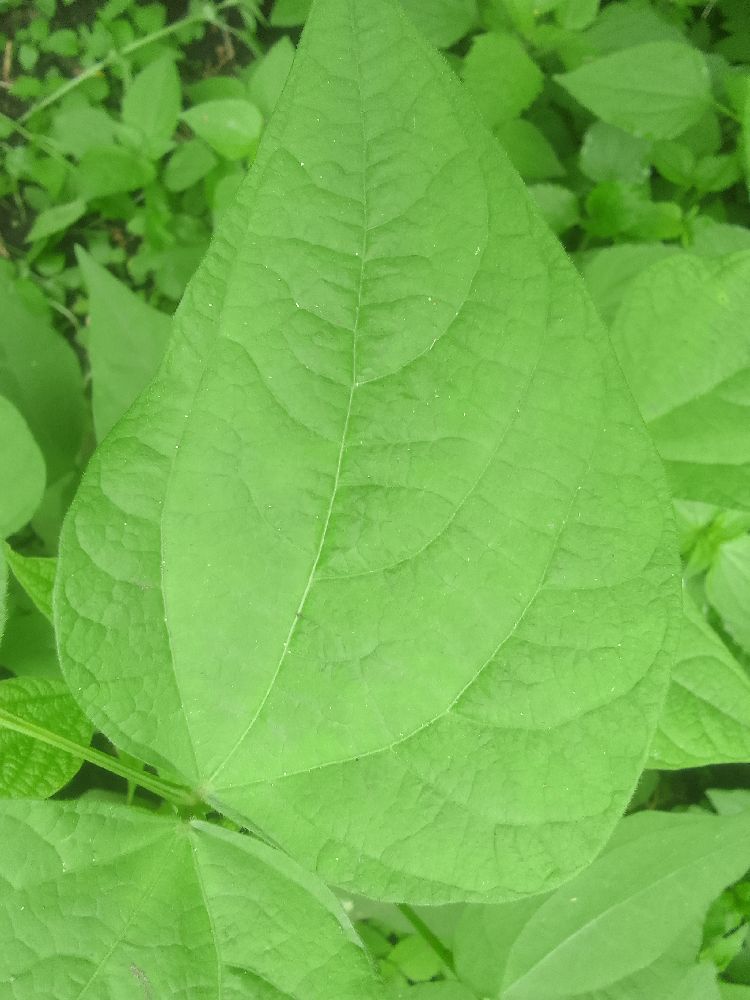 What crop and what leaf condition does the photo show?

common bean, healthy
